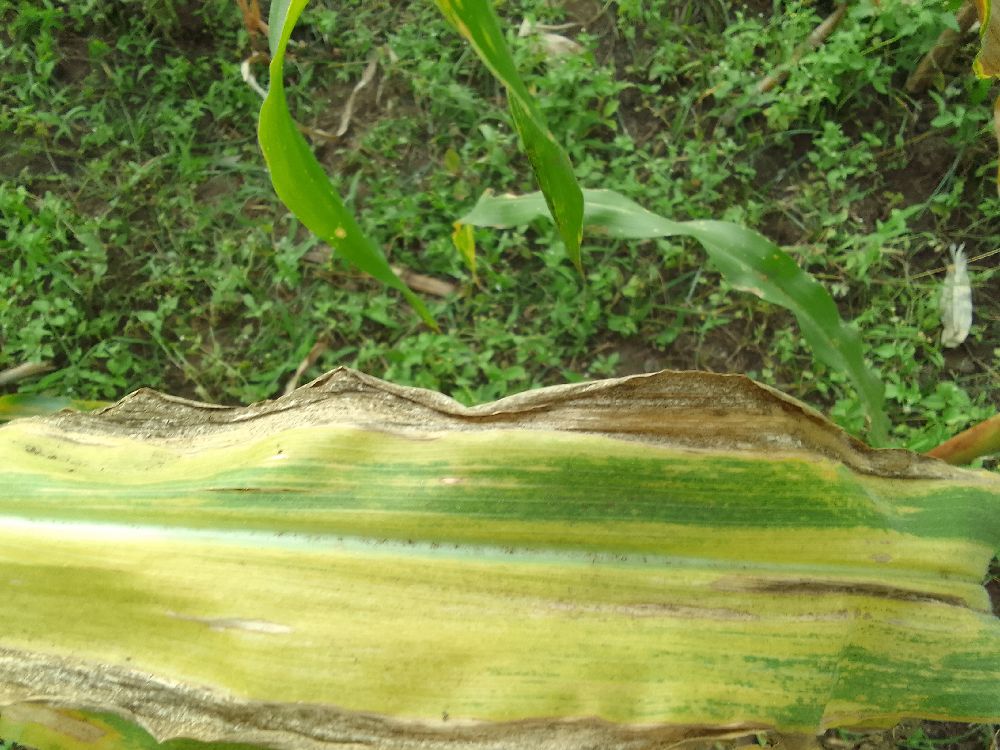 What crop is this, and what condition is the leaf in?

maize, maize lethal necrosis
